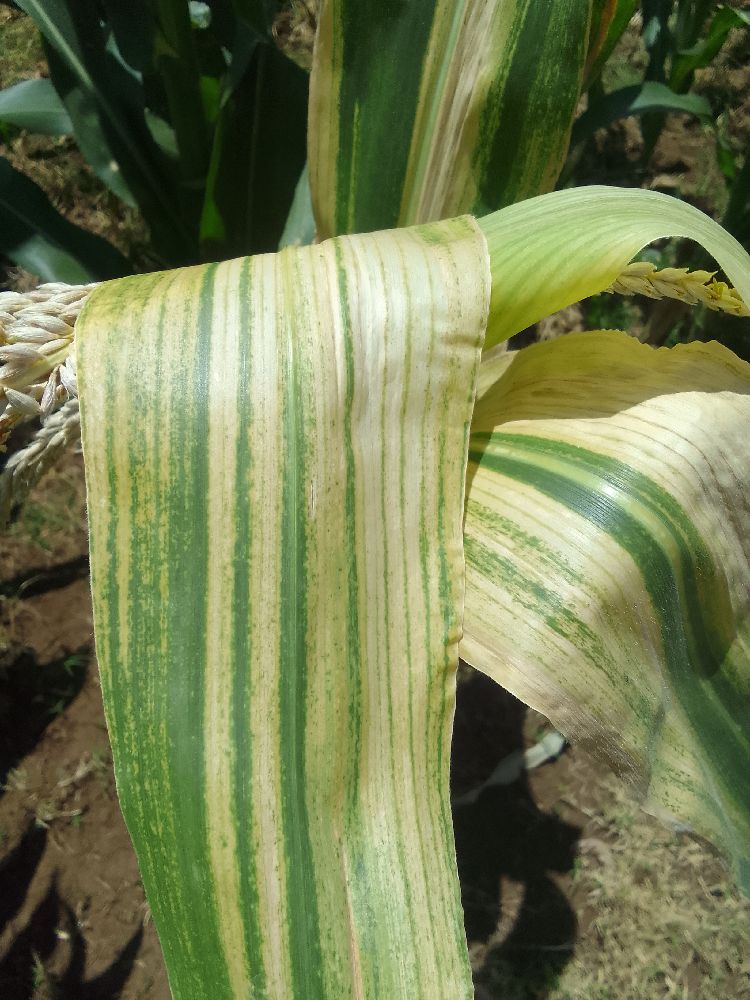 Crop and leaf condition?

maize, maize lethal necrosis
